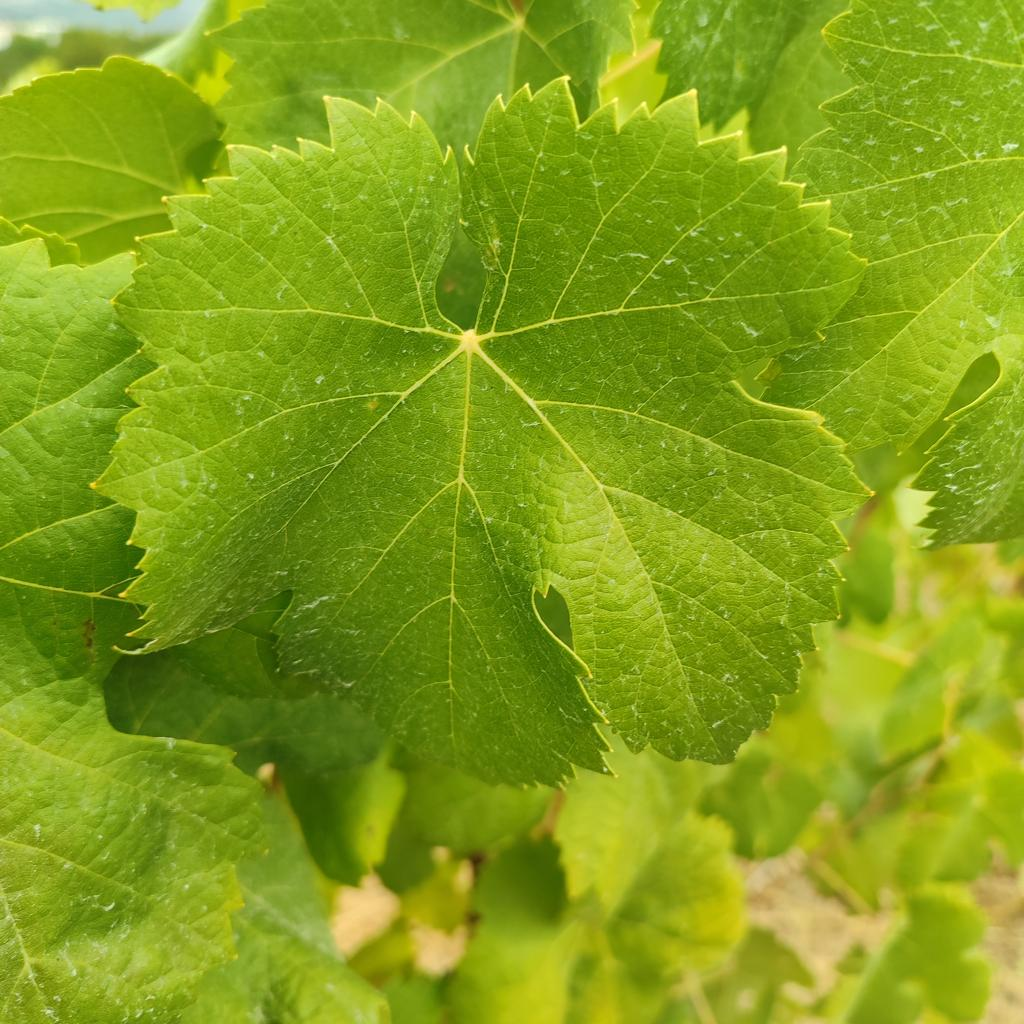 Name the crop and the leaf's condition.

grapevine, healthy
